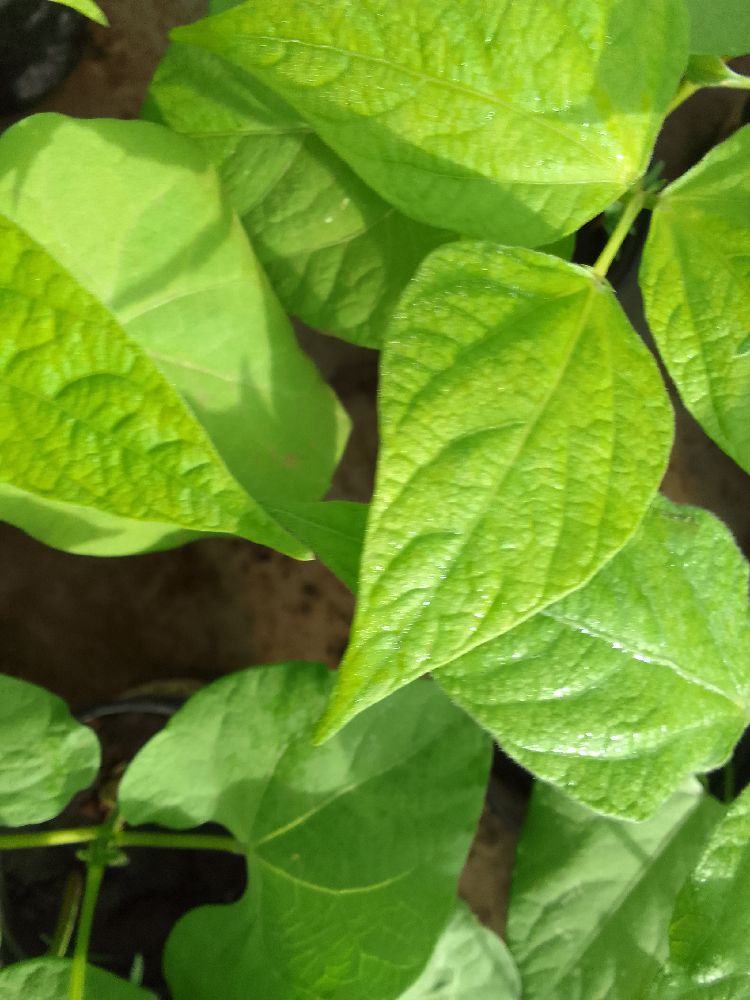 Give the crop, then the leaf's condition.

common bean, healthy
